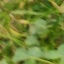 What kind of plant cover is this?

unstructured weed
